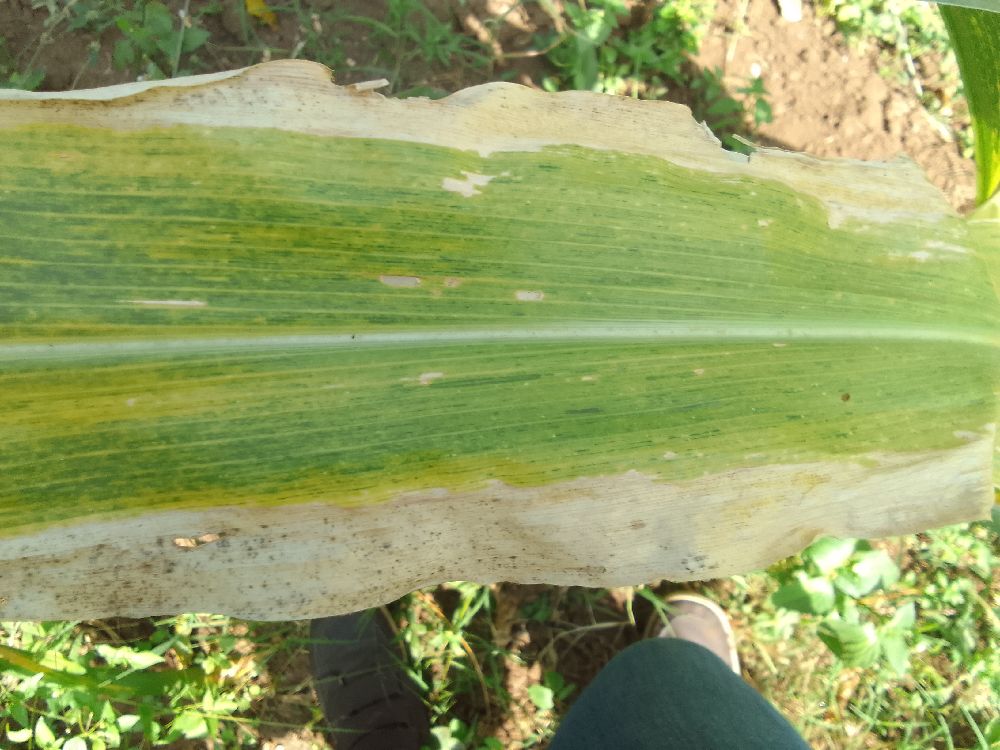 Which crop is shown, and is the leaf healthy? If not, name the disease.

maize, maize lethal necrosis
